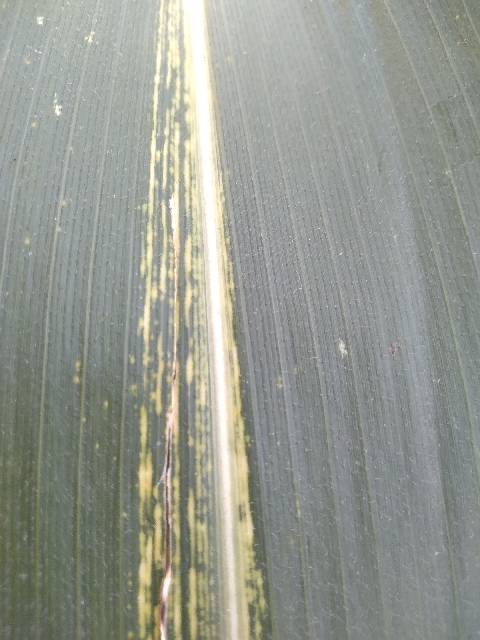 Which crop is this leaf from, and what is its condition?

maize, maize streak virus
